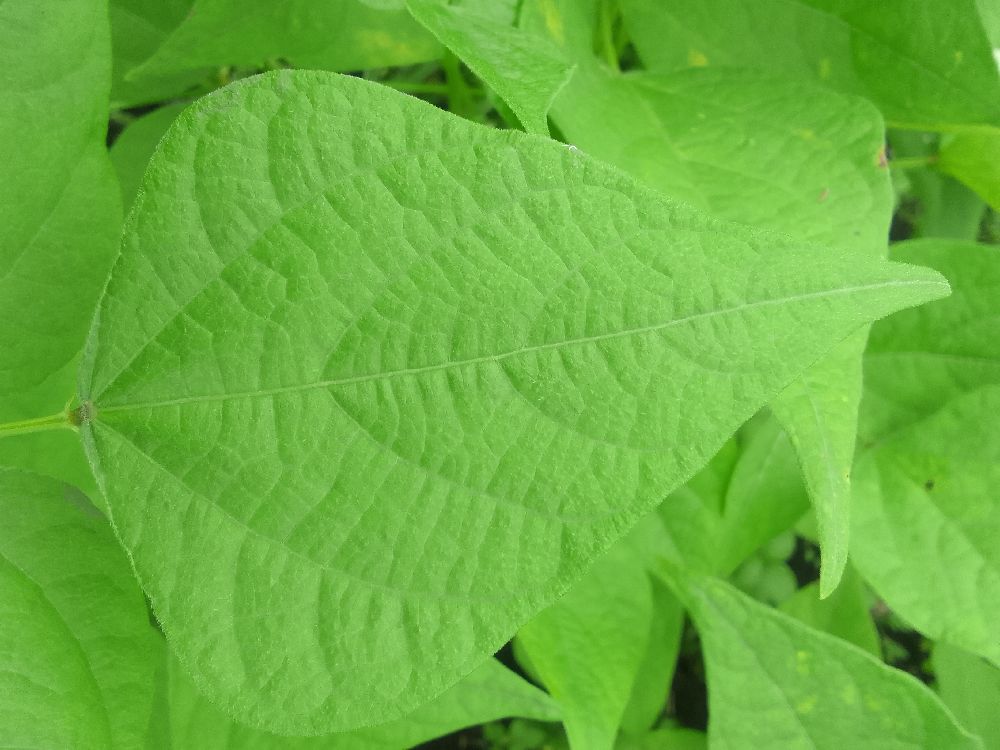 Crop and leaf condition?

common bean, healthy
